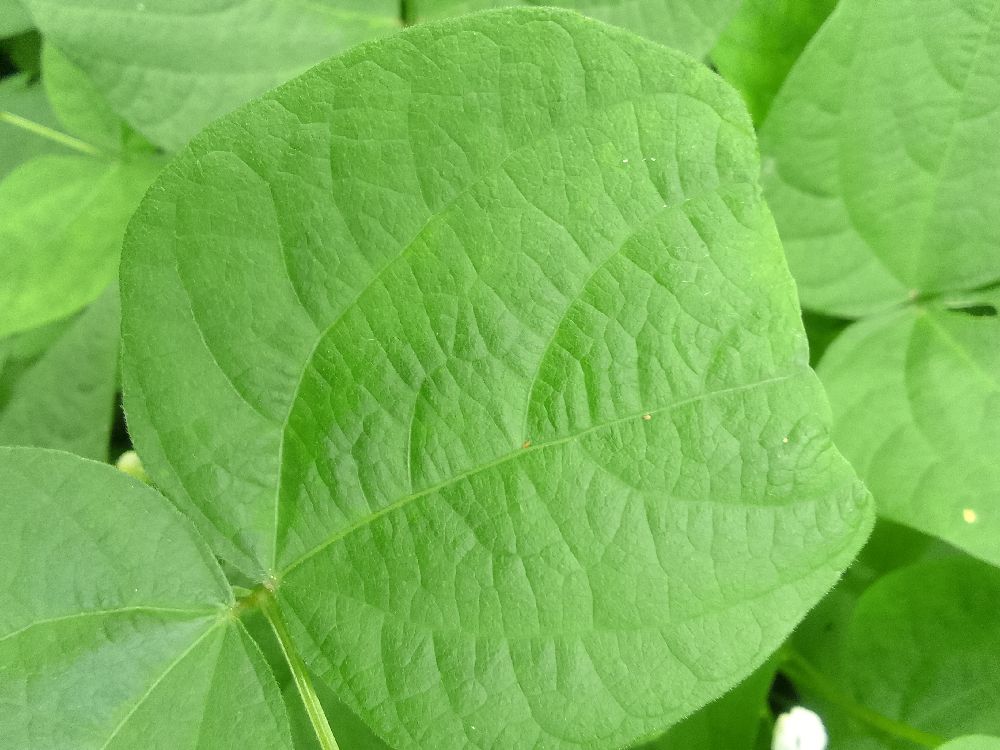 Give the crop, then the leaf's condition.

common bean, healthy
